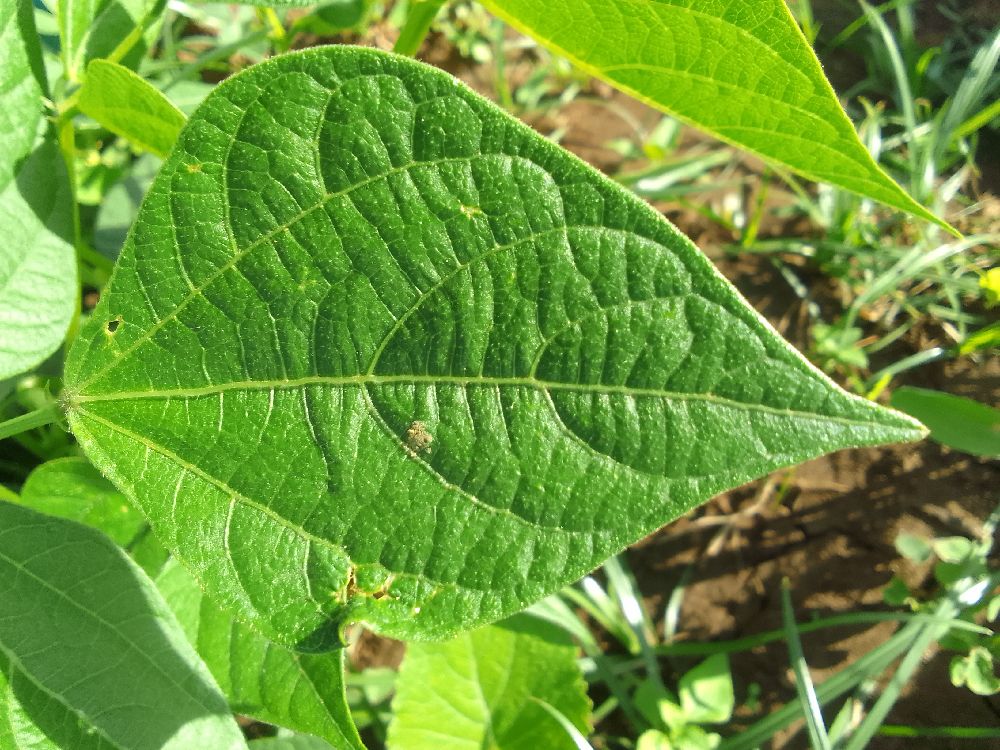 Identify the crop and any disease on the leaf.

common bean, healthy
